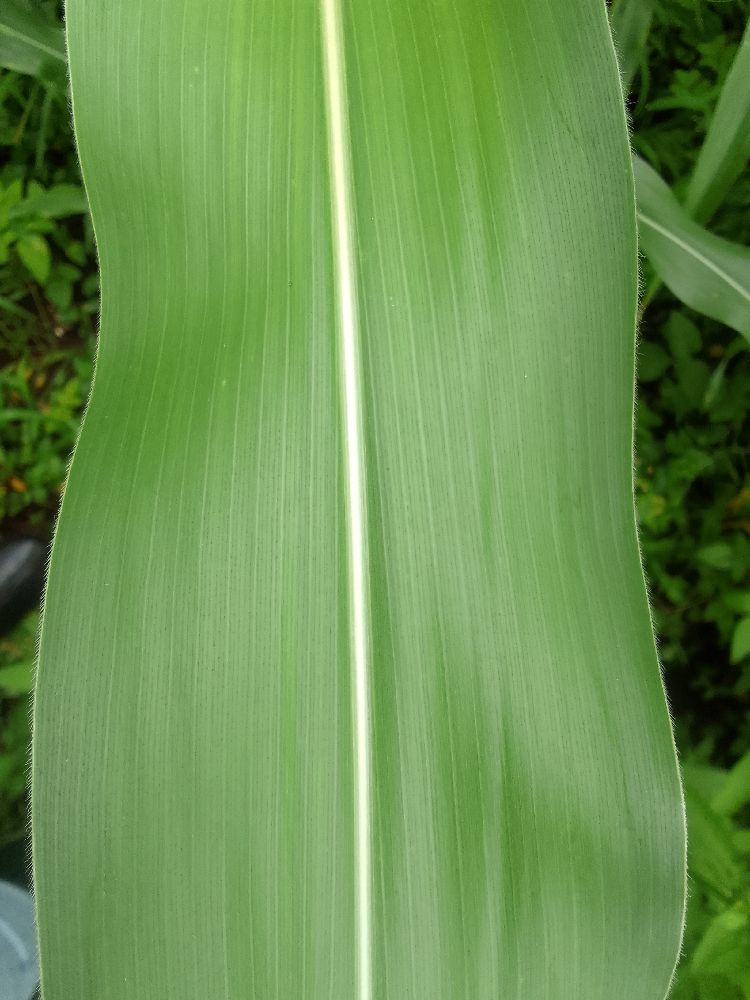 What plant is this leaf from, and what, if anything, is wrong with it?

maize, healthy
